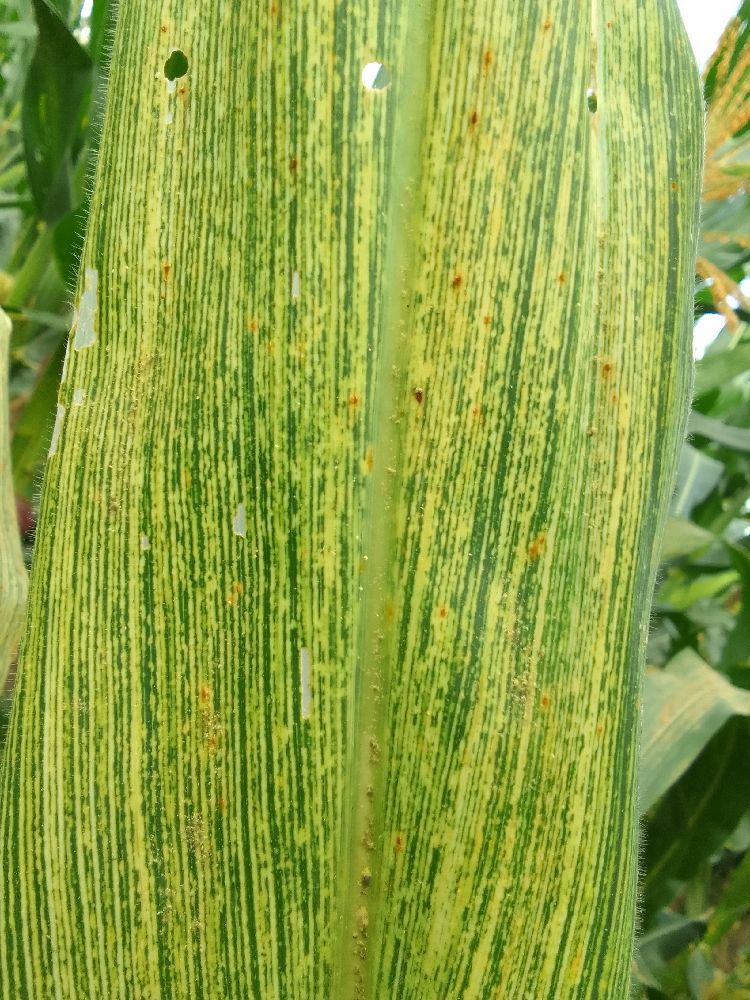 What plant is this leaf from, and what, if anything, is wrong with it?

maize, maize streak virus
